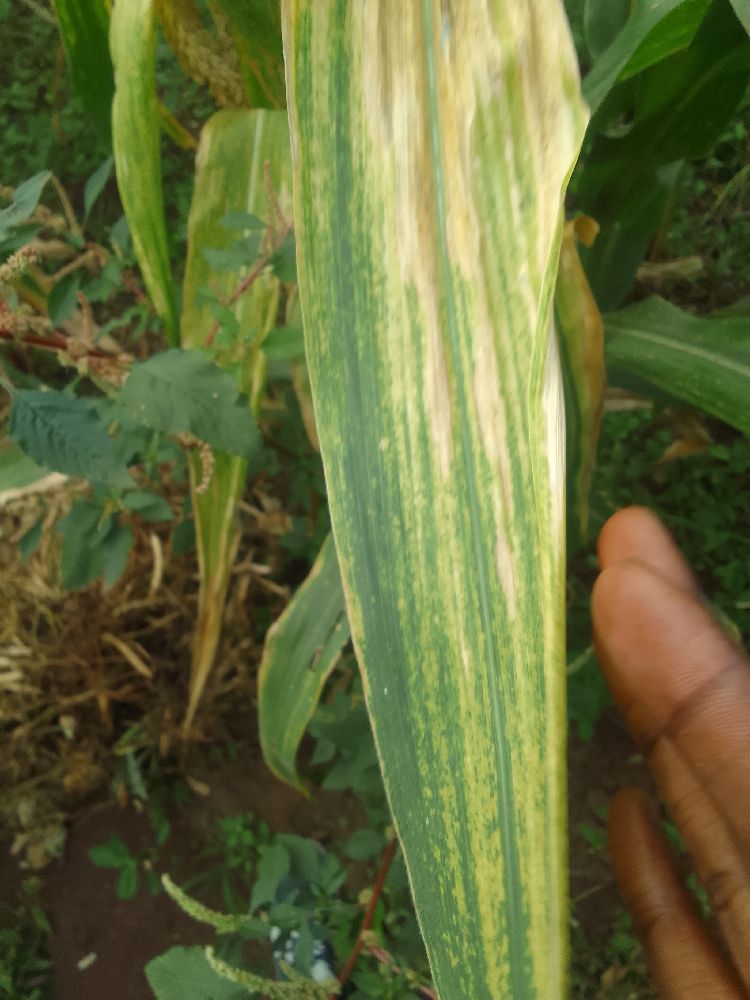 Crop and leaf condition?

maize, maize lethal necrosis
